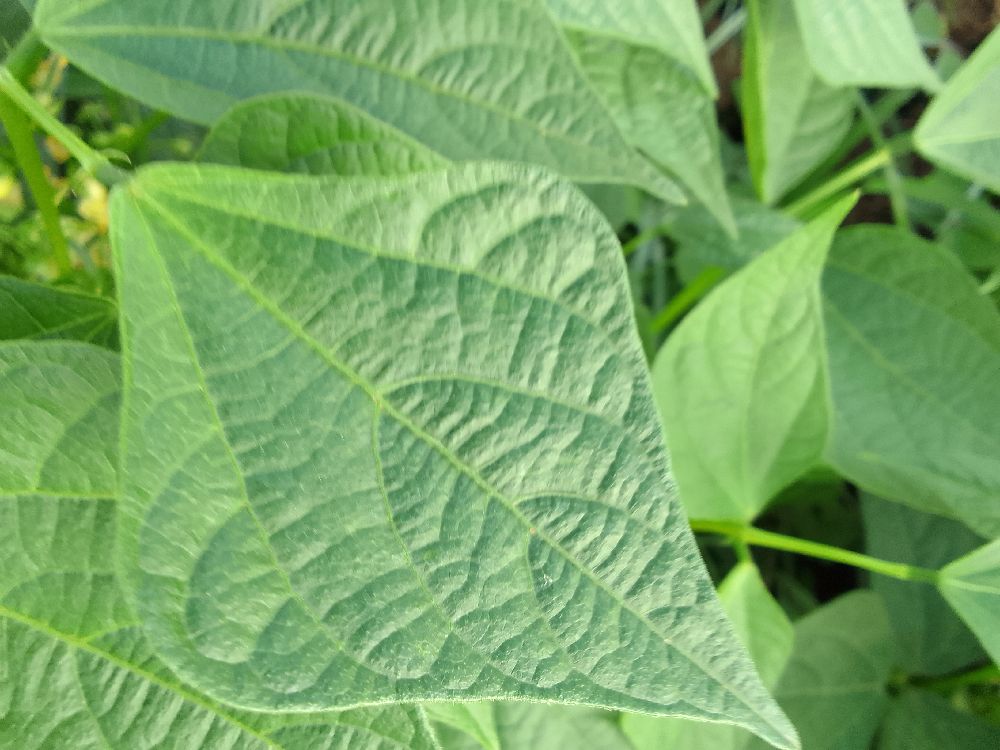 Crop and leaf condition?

common bean, healthy
